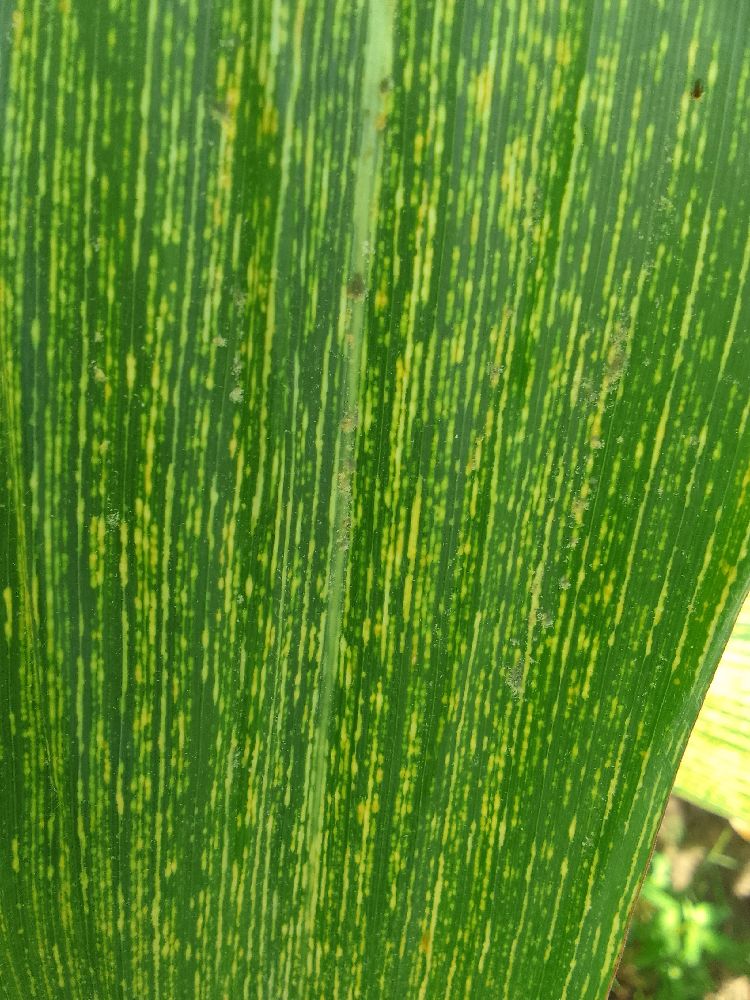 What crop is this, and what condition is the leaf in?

maize, maize streak virus
